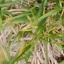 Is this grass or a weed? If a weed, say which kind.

grass
